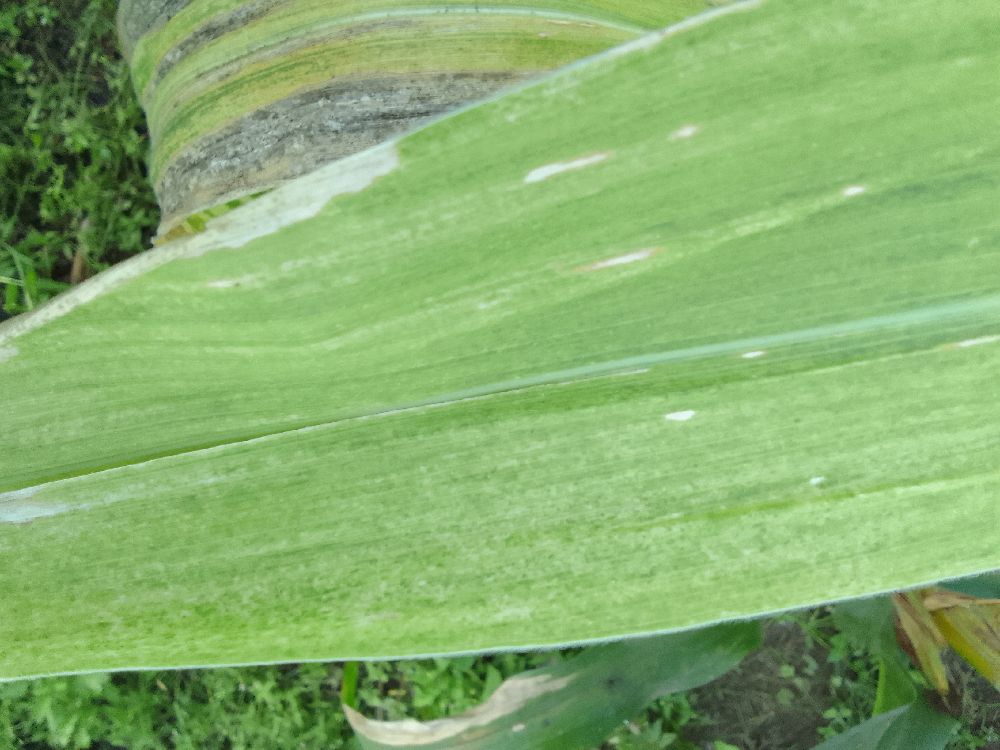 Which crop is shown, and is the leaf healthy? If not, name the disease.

maize, maize lethal necrosis
